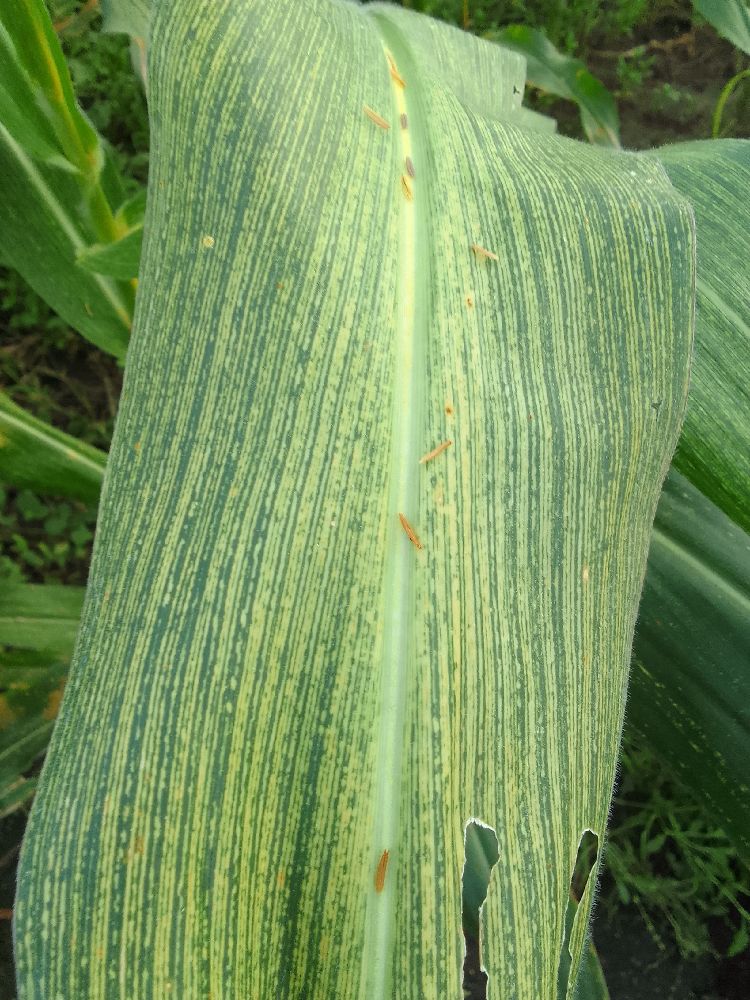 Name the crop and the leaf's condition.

maize, maize streak virus
